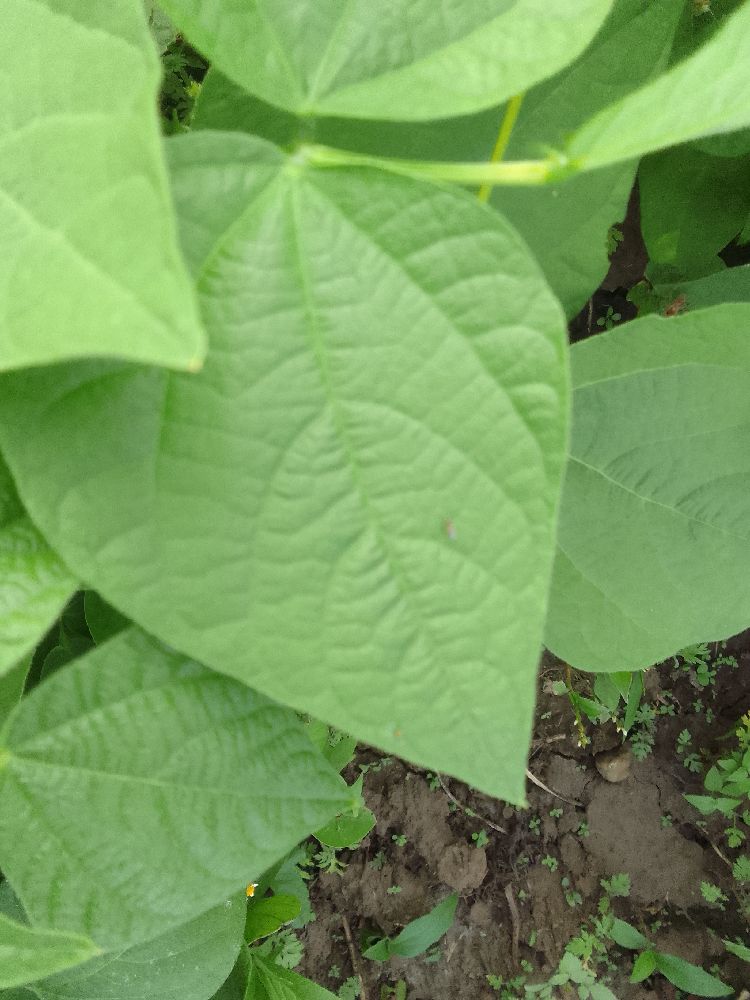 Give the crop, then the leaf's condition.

common bean, healthy
